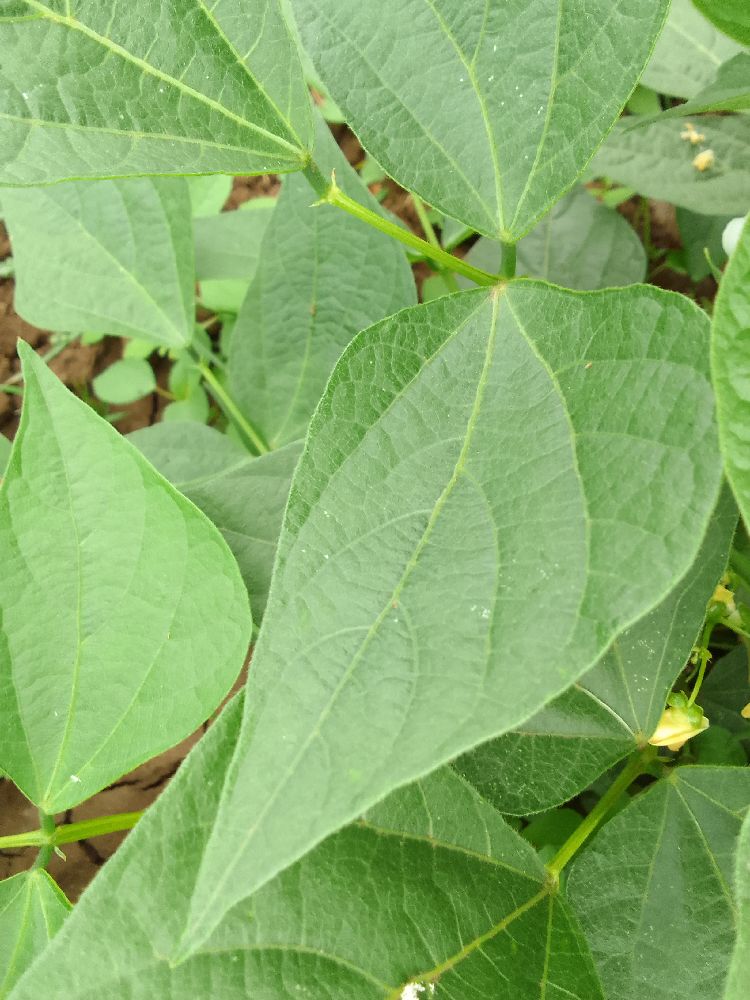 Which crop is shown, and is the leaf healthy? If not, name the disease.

common bean, healthy
